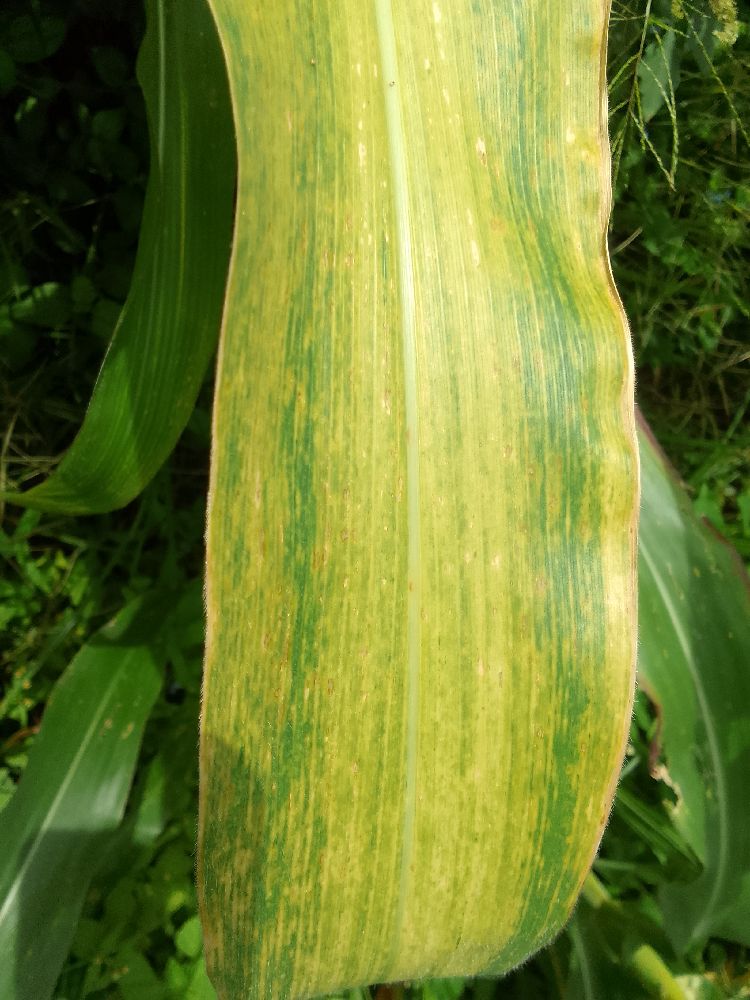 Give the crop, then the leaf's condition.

maize, maize lethal necrosis
